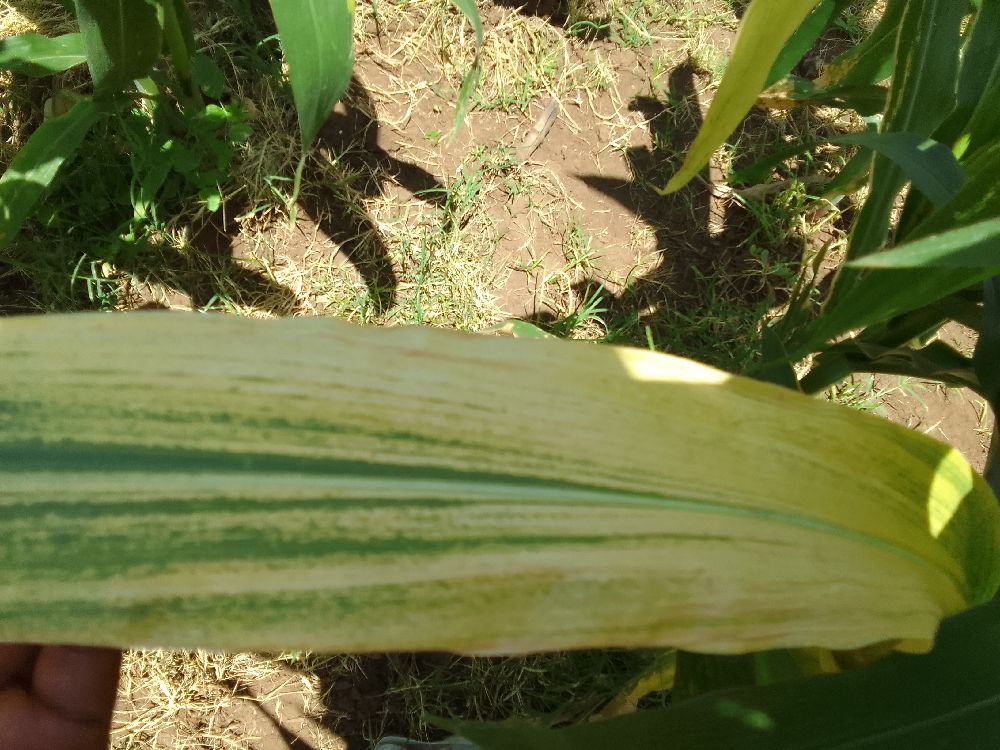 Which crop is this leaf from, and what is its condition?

maize, maize lethal necrosis
